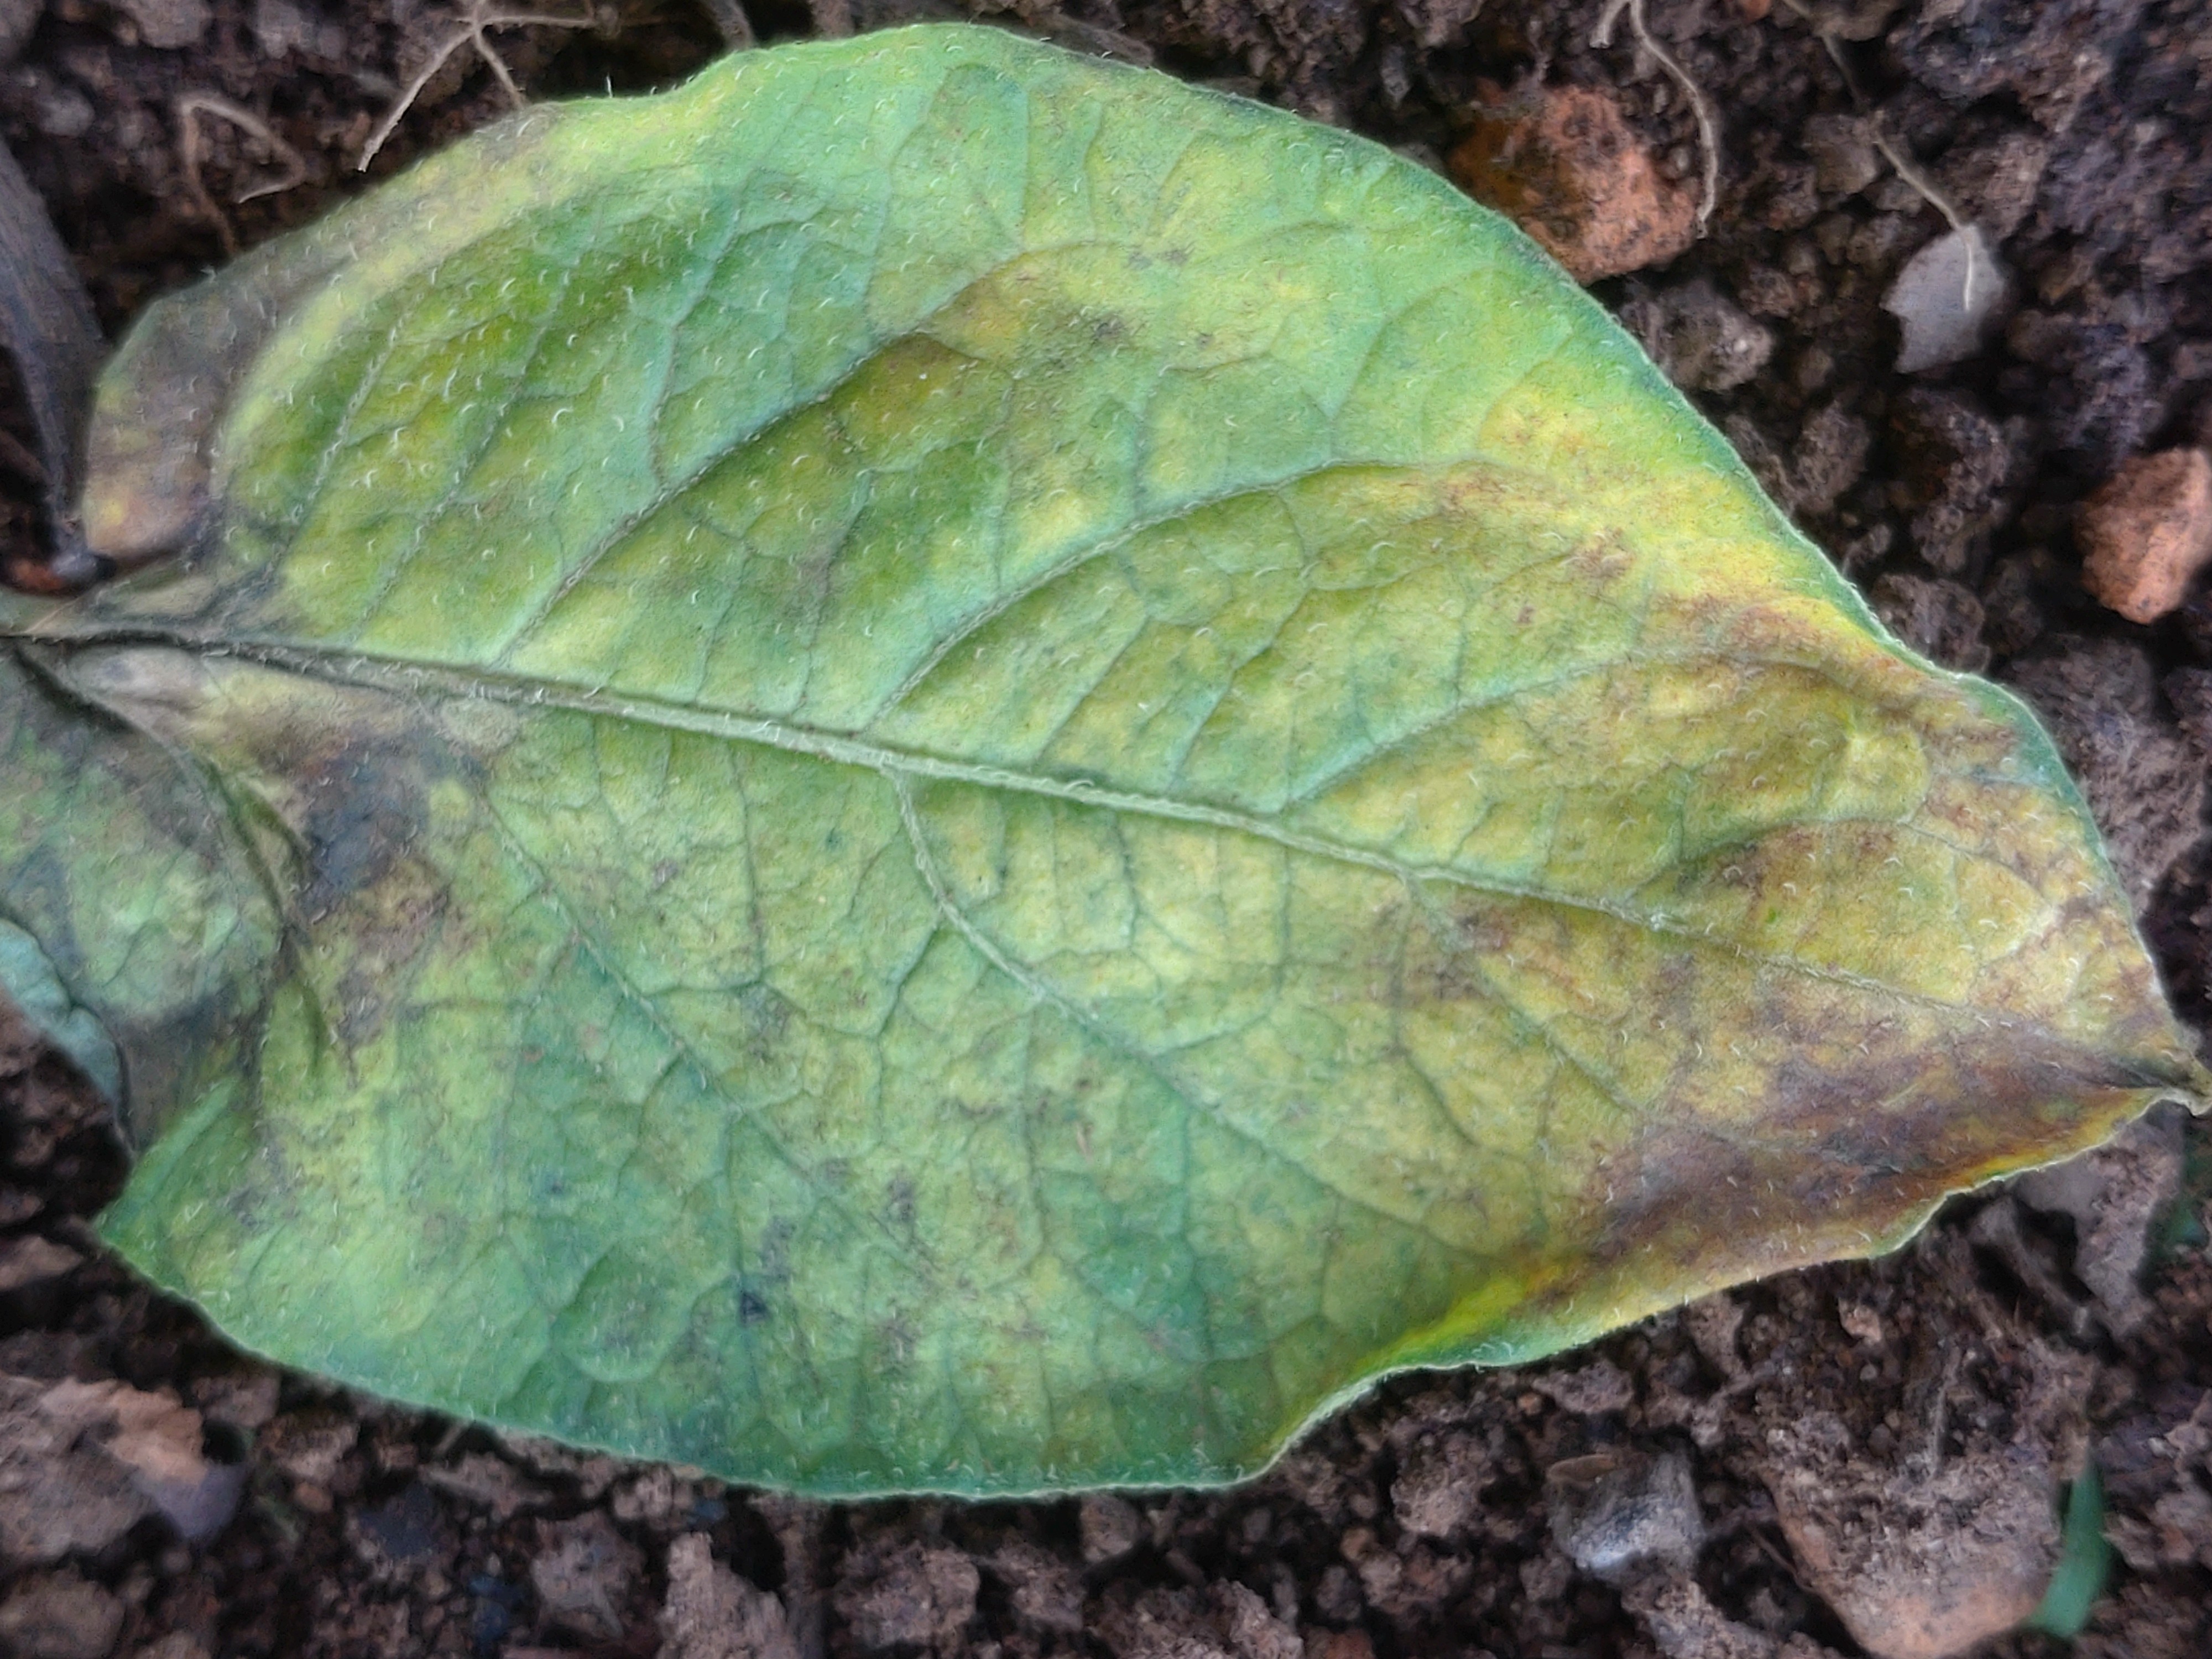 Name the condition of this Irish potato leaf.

late blight
